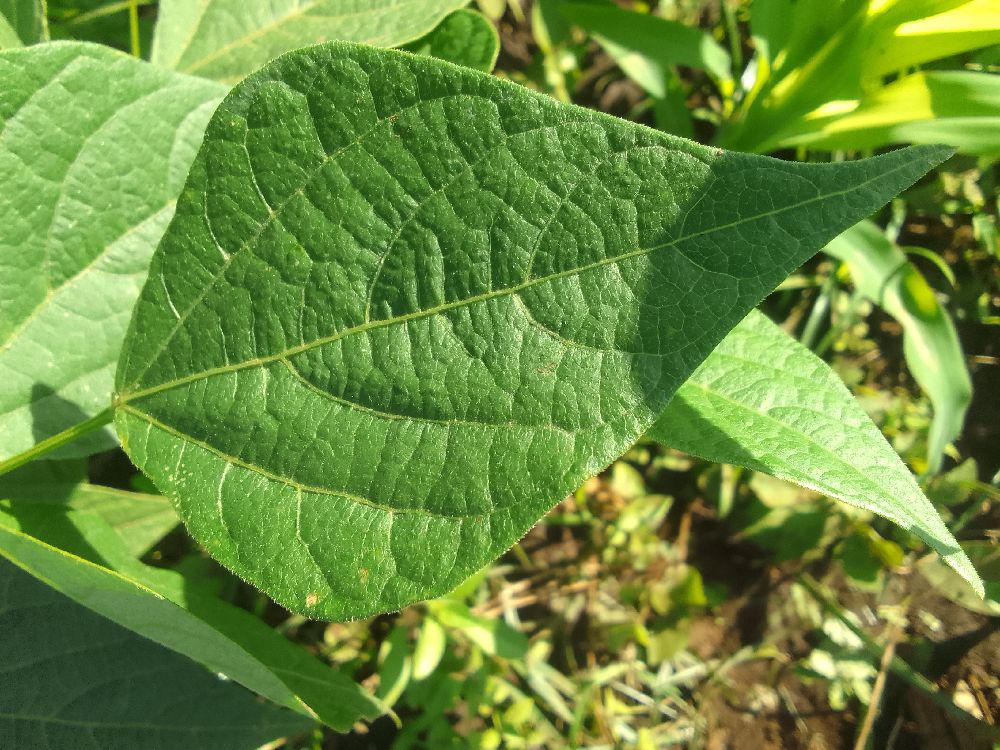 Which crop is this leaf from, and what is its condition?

common bean, healthy
